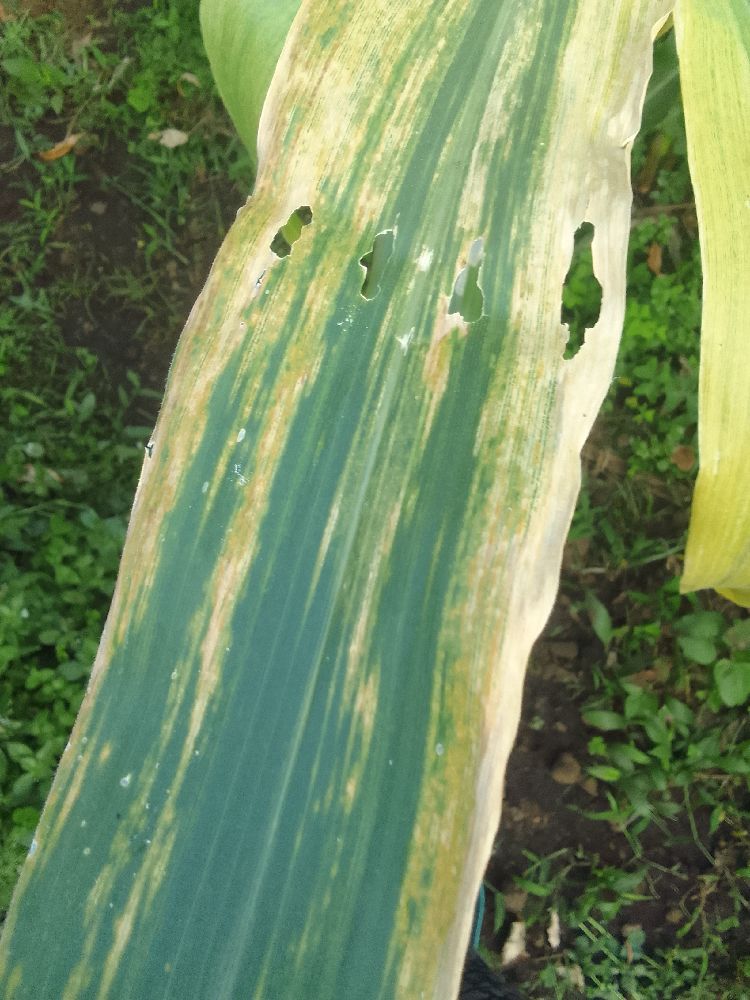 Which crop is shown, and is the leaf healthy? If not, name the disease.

maize, maize lethal necrosis
